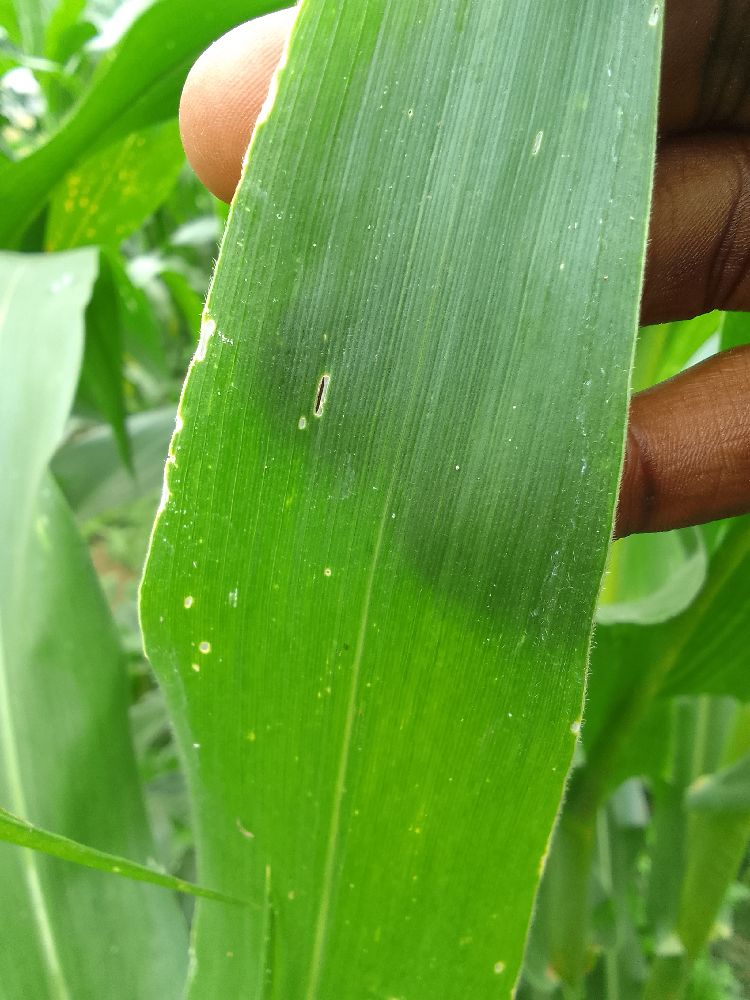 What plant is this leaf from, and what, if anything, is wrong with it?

maize, healthy
